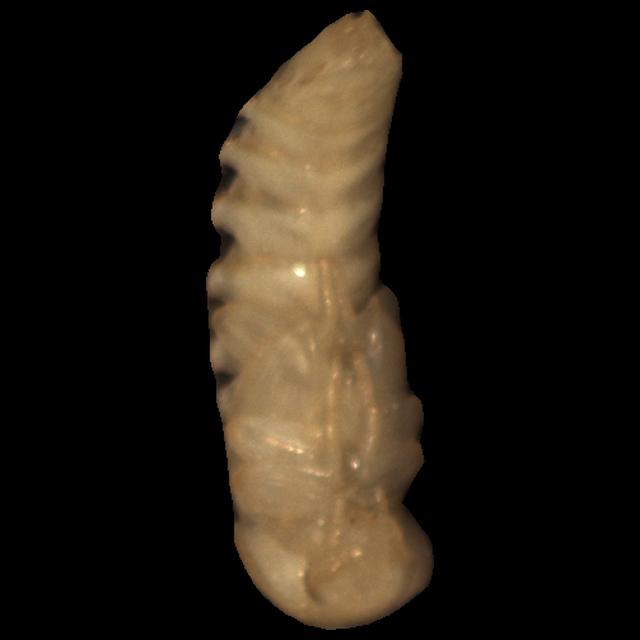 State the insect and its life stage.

mealworm pupa
